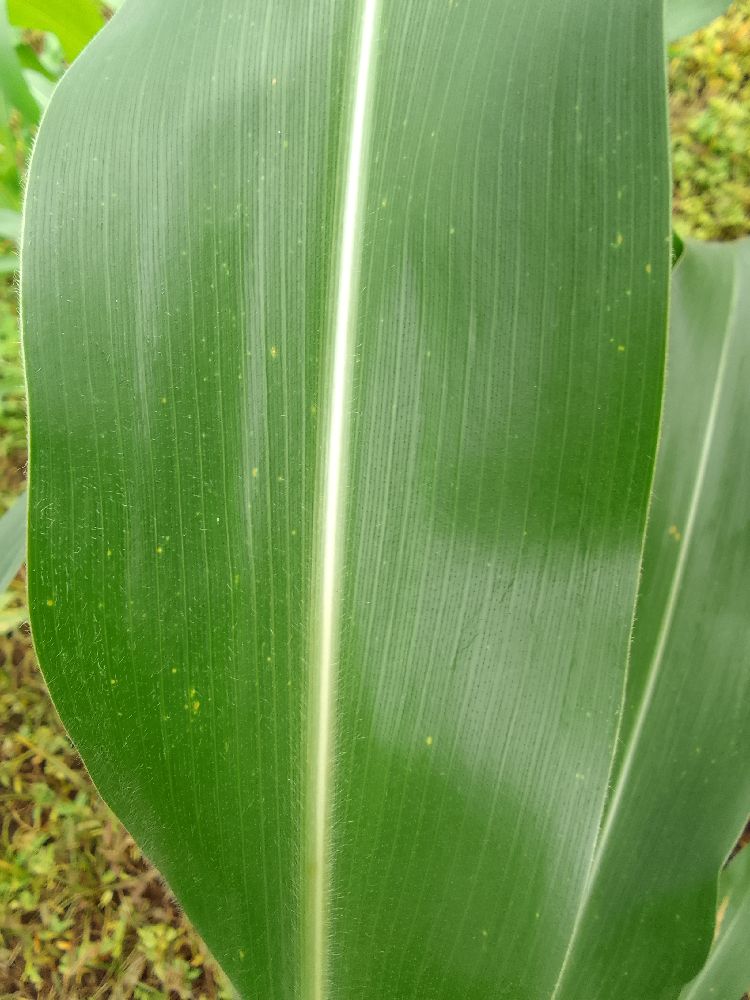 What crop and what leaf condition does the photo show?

maize, healthy
